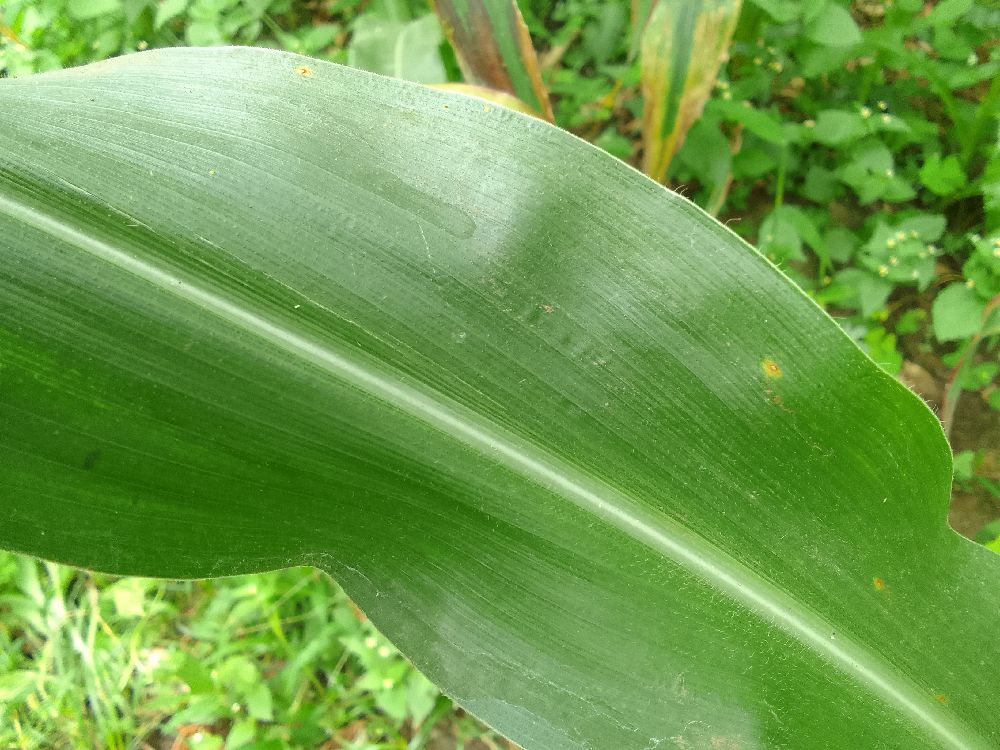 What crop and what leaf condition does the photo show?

maize, healthy
